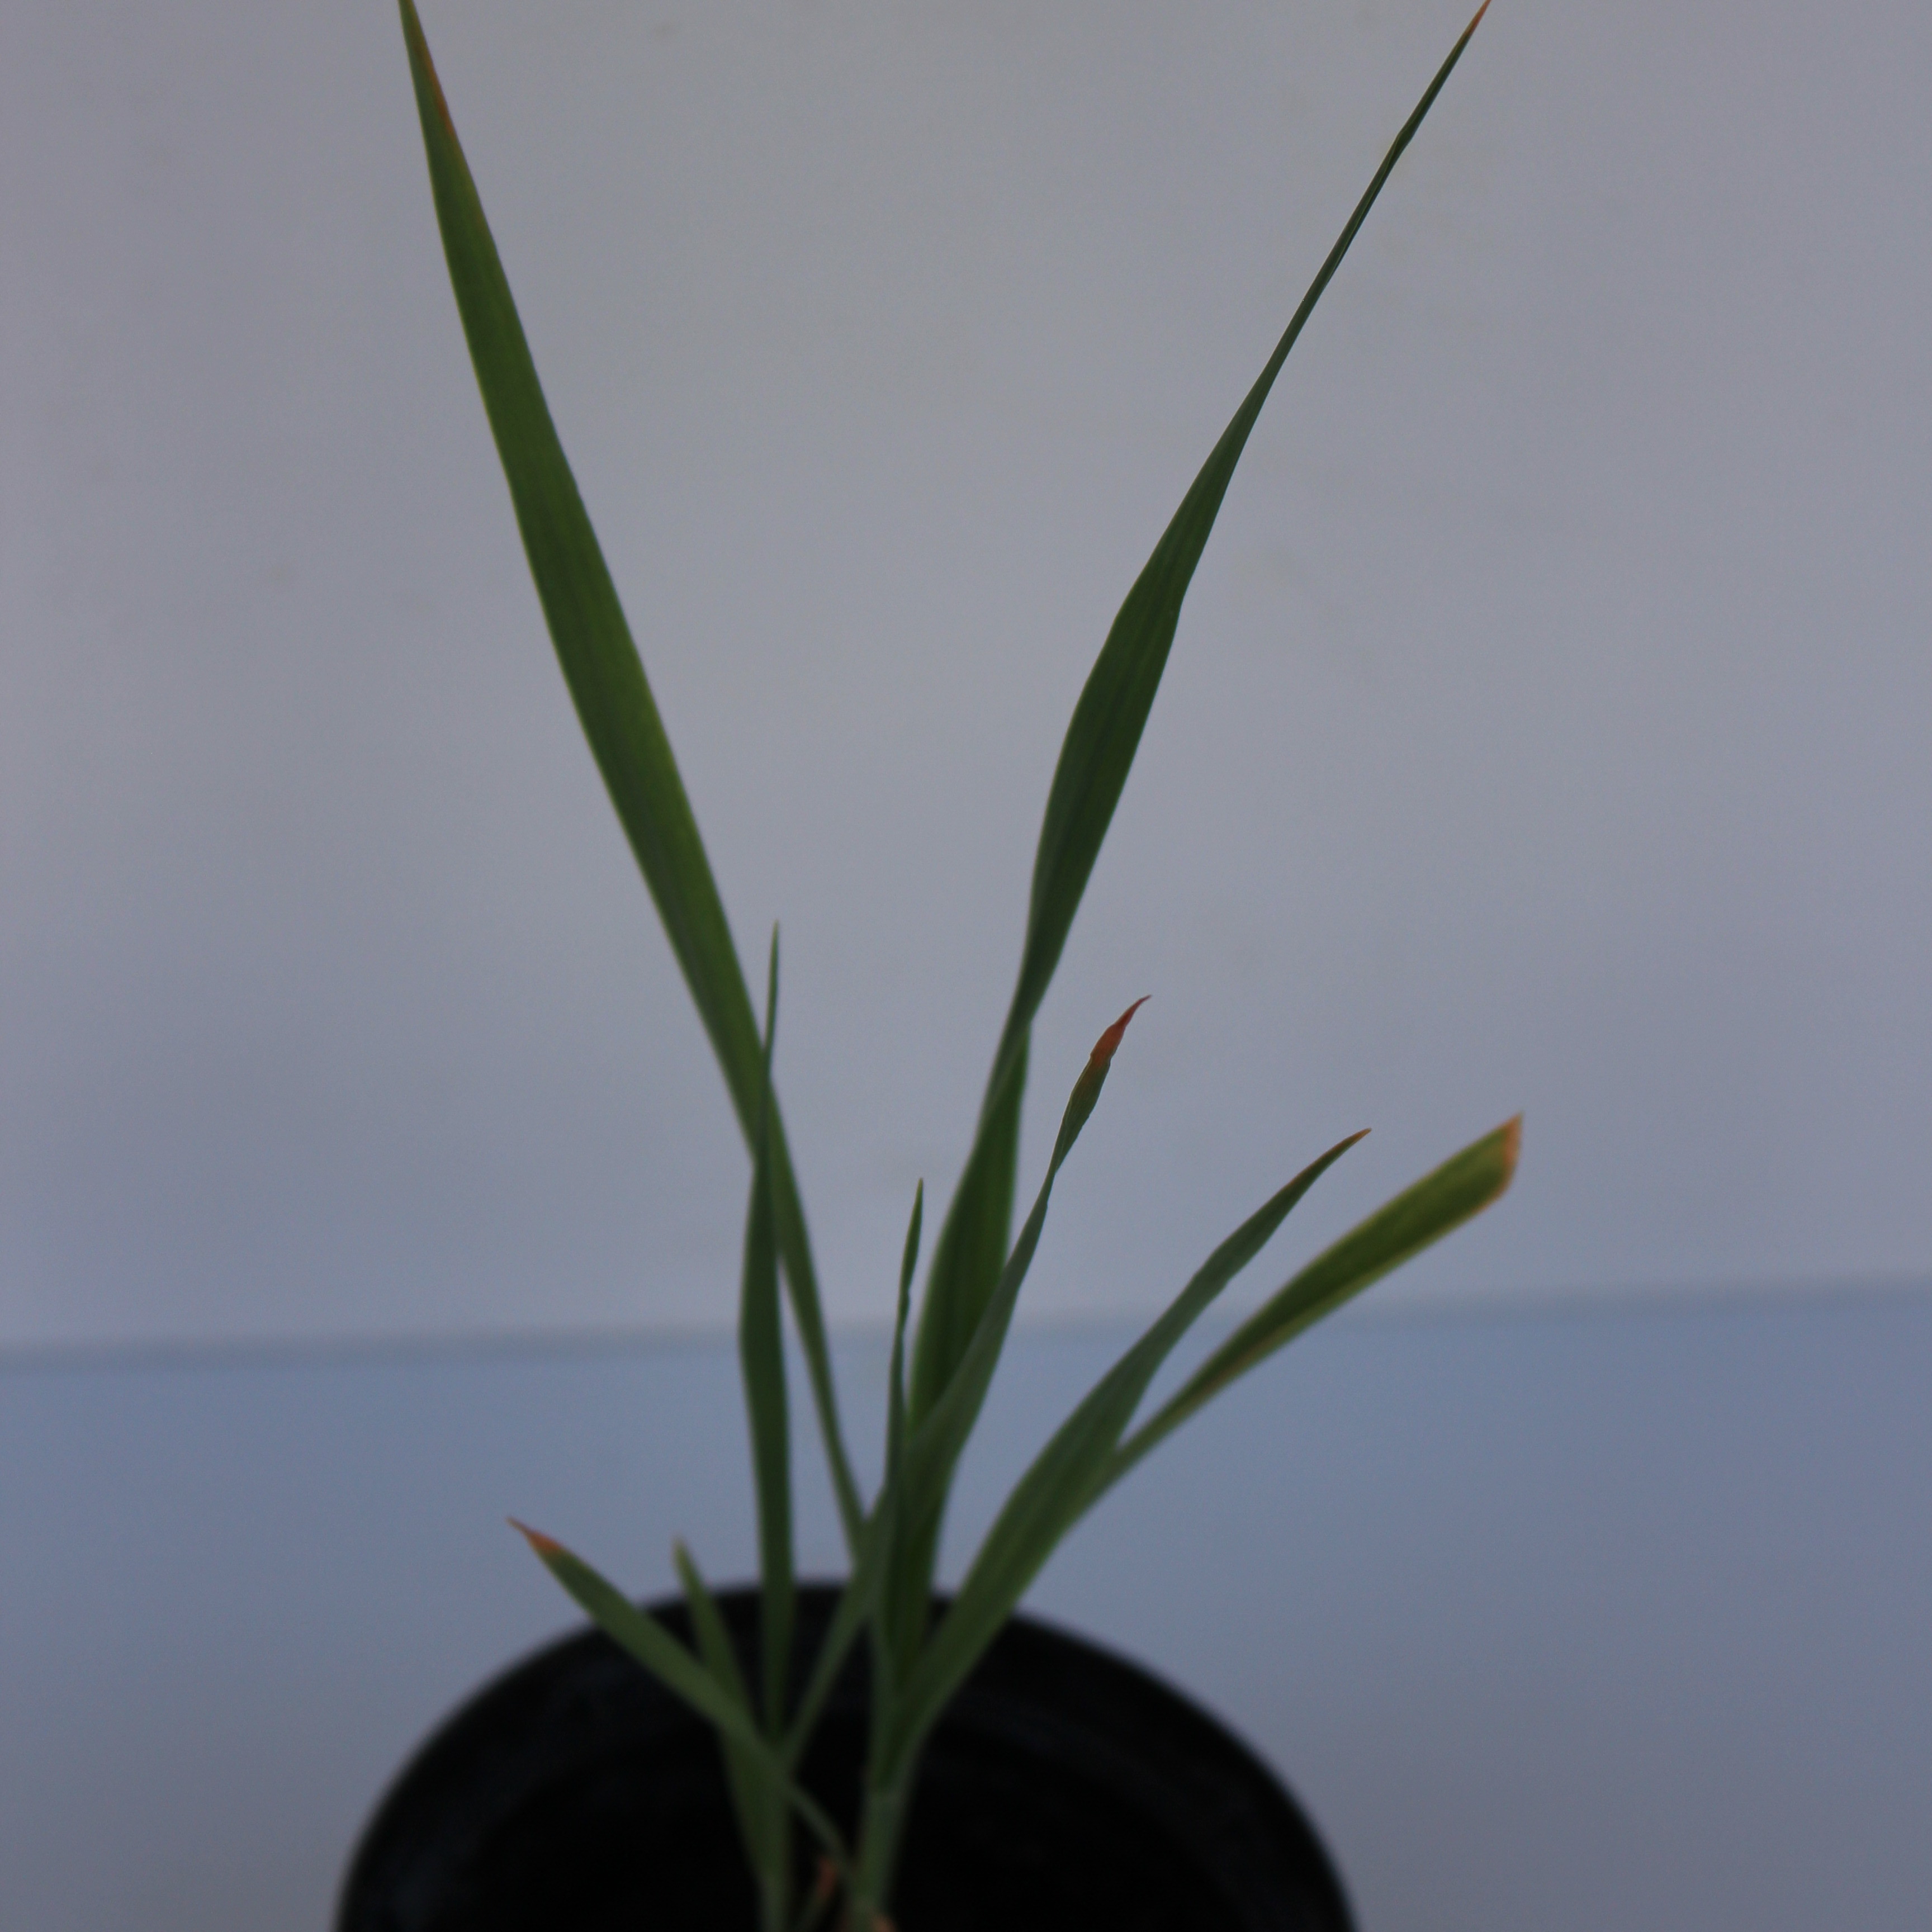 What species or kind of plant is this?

Avena sterilis
